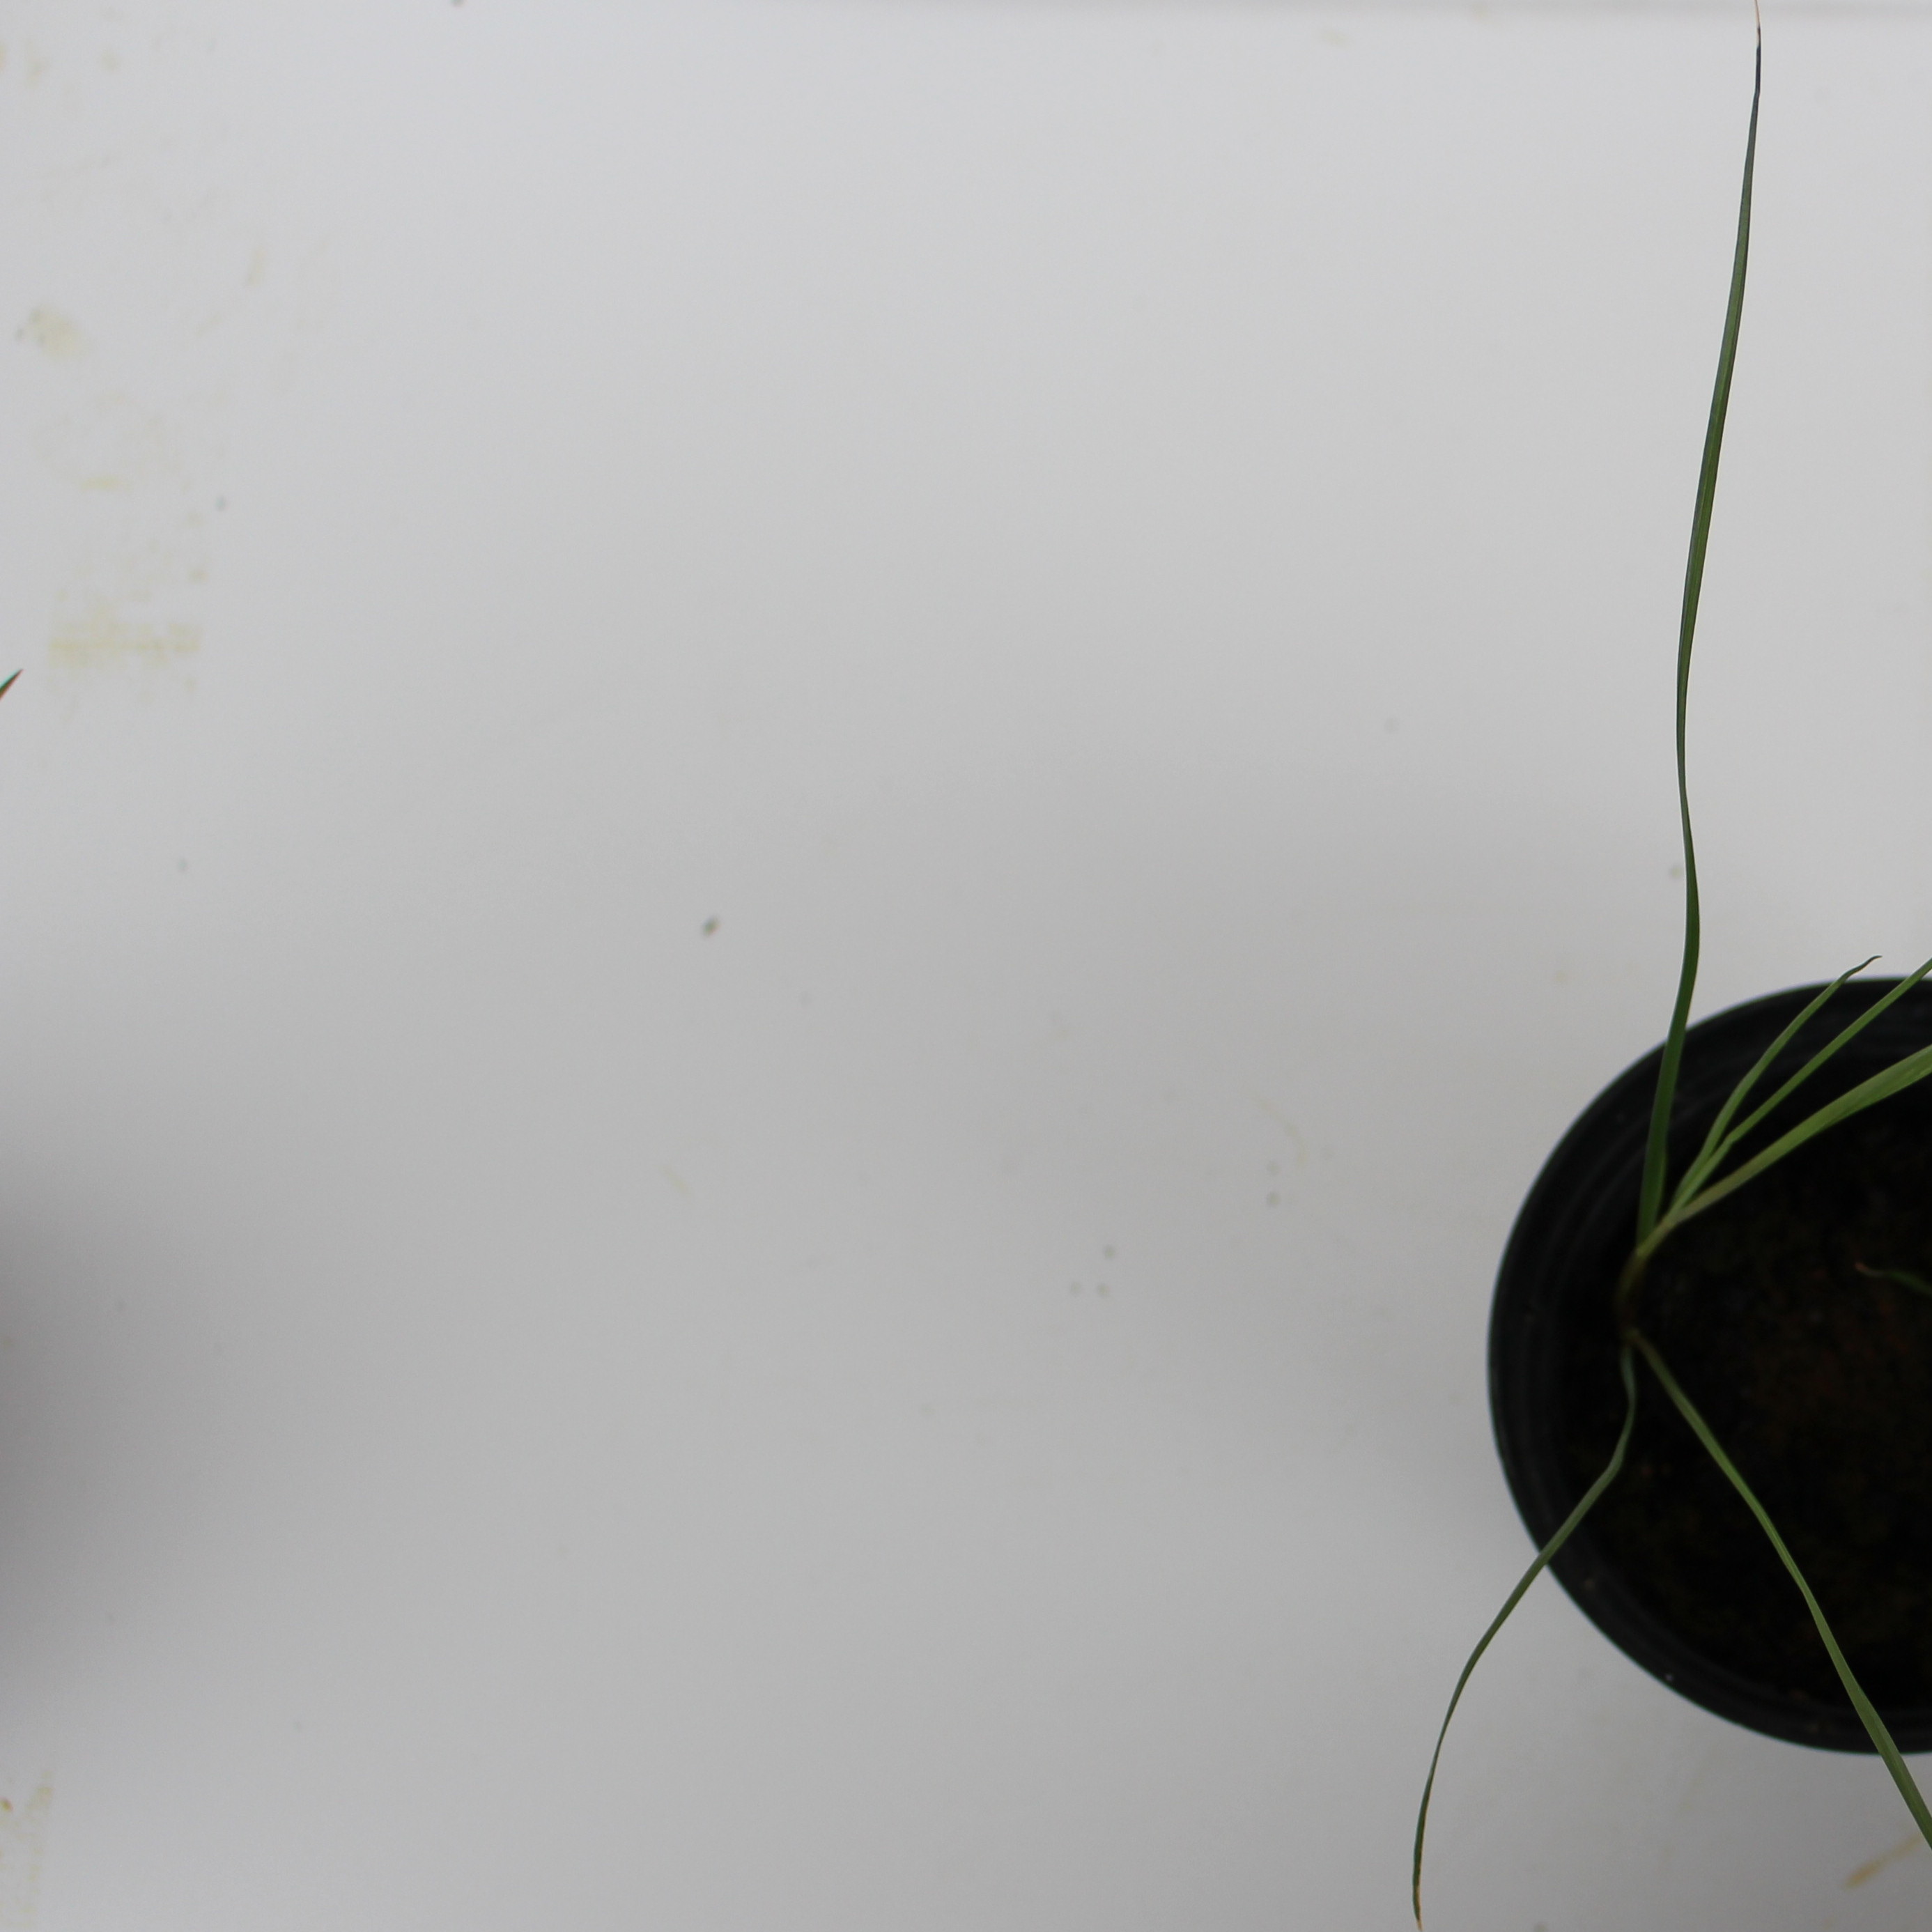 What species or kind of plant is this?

Lolium multiflorum
